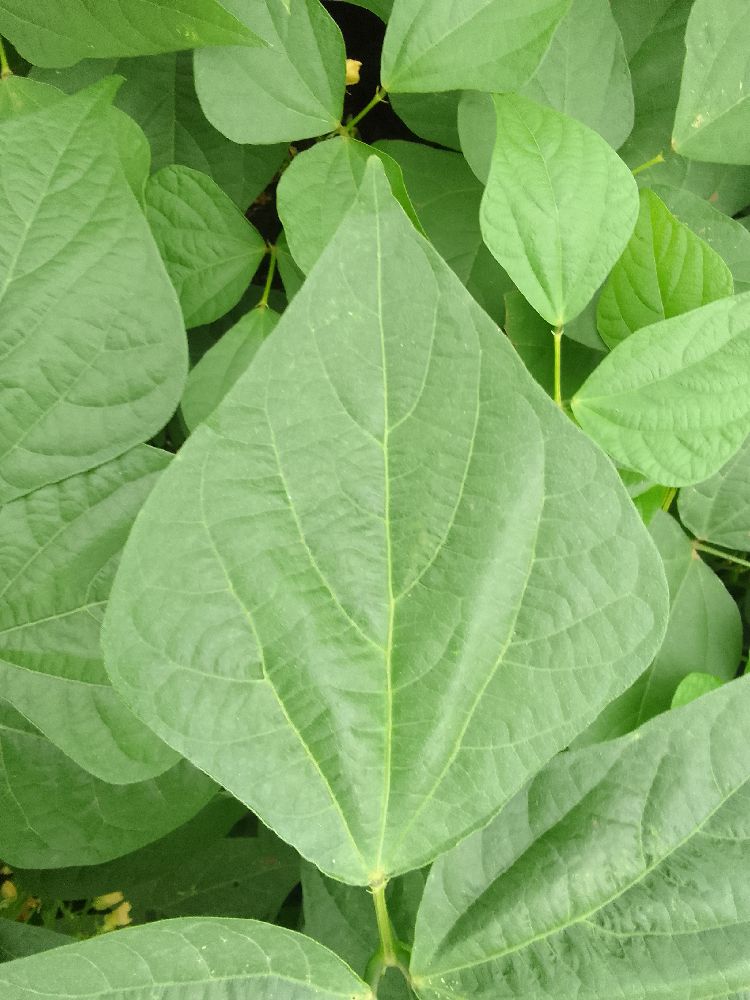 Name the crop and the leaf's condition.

common bean, healthy
